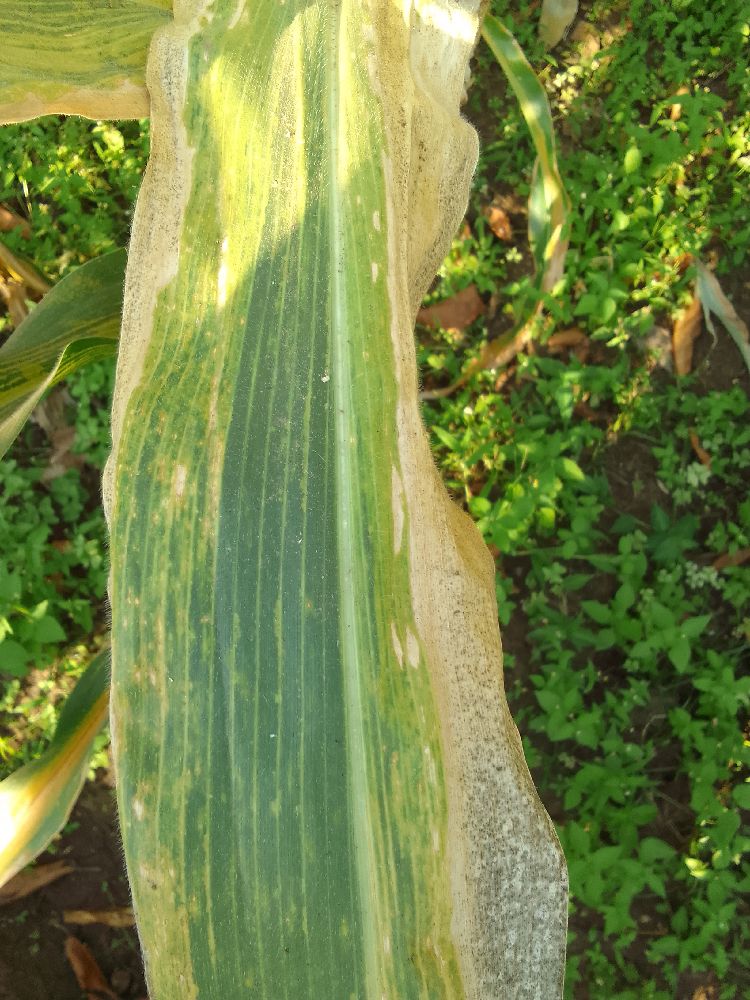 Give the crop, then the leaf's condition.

maize, maize lethal necrosis
